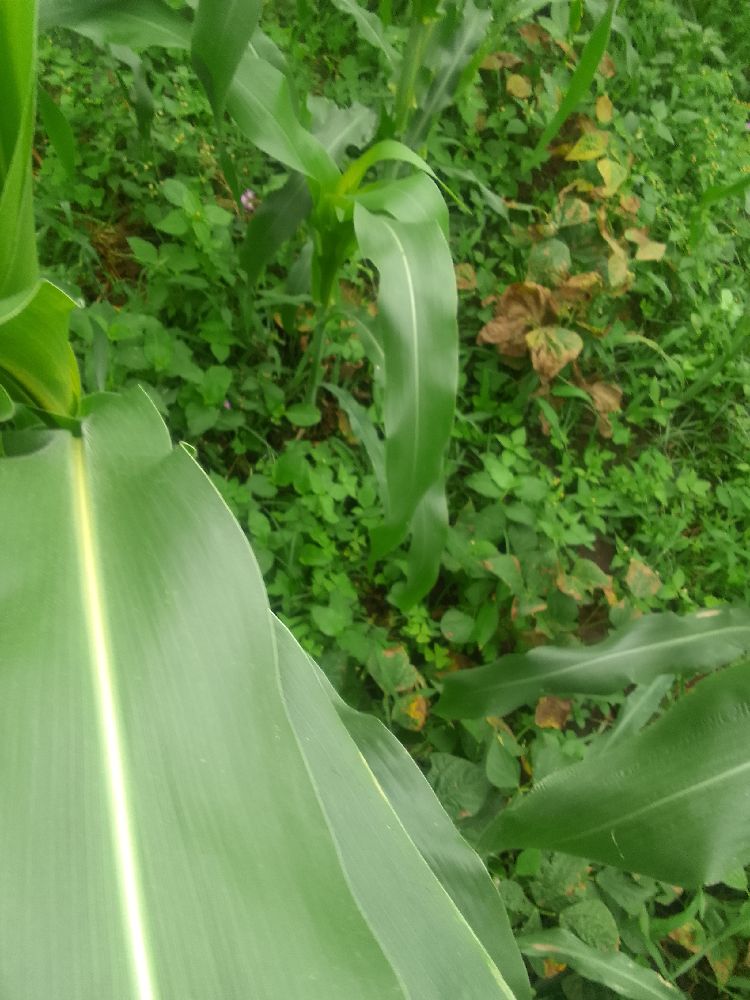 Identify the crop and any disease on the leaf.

maize, healthy
